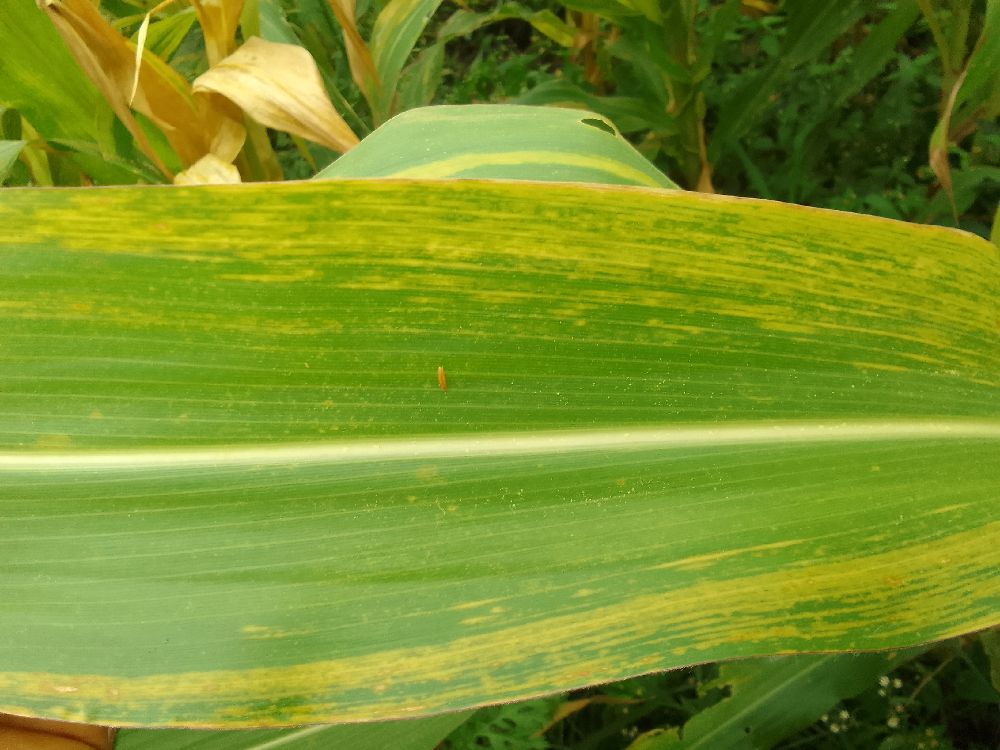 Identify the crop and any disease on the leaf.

maize, maize lethal necrosis
